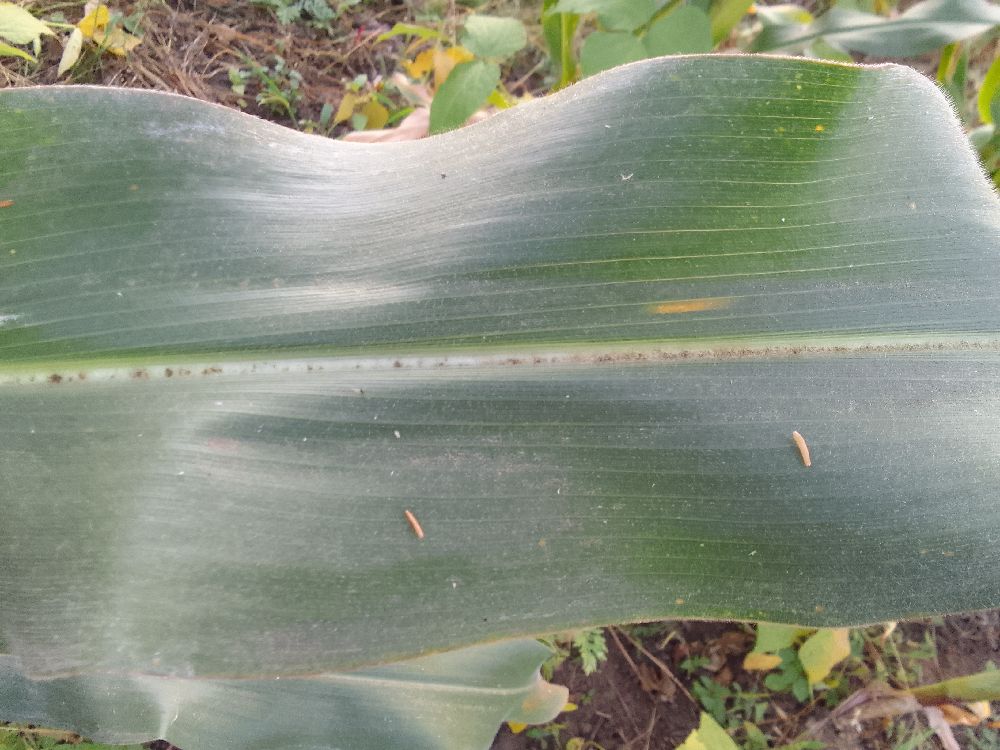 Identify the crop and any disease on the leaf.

maize, healthy
